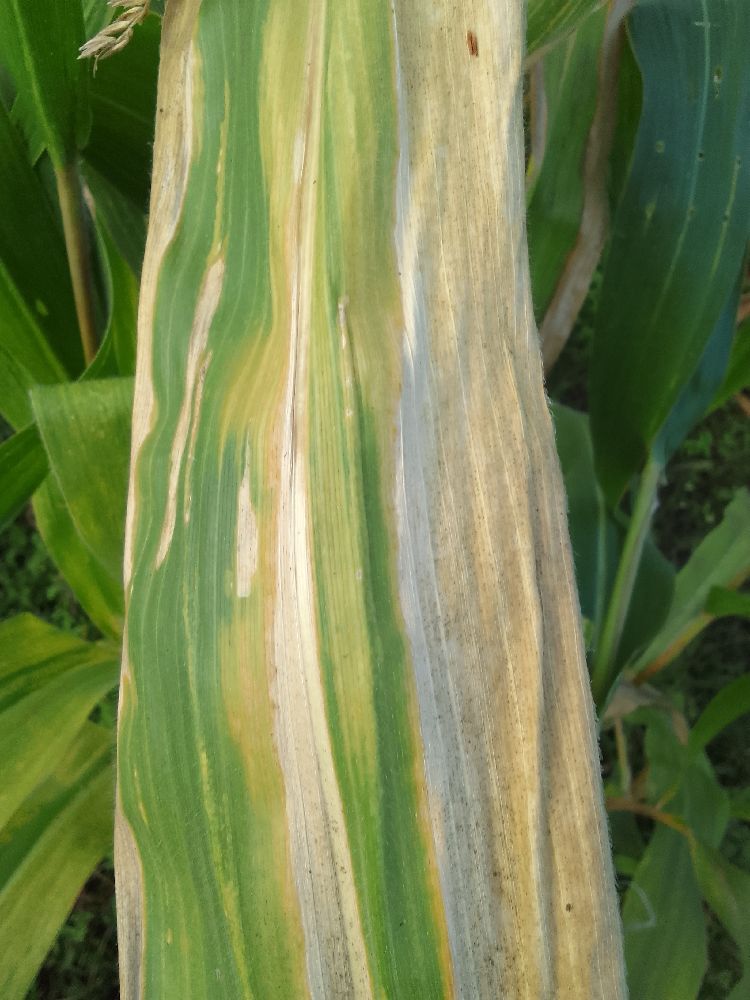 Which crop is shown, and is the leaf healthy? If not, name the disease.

maize, maize lethal necrosis
